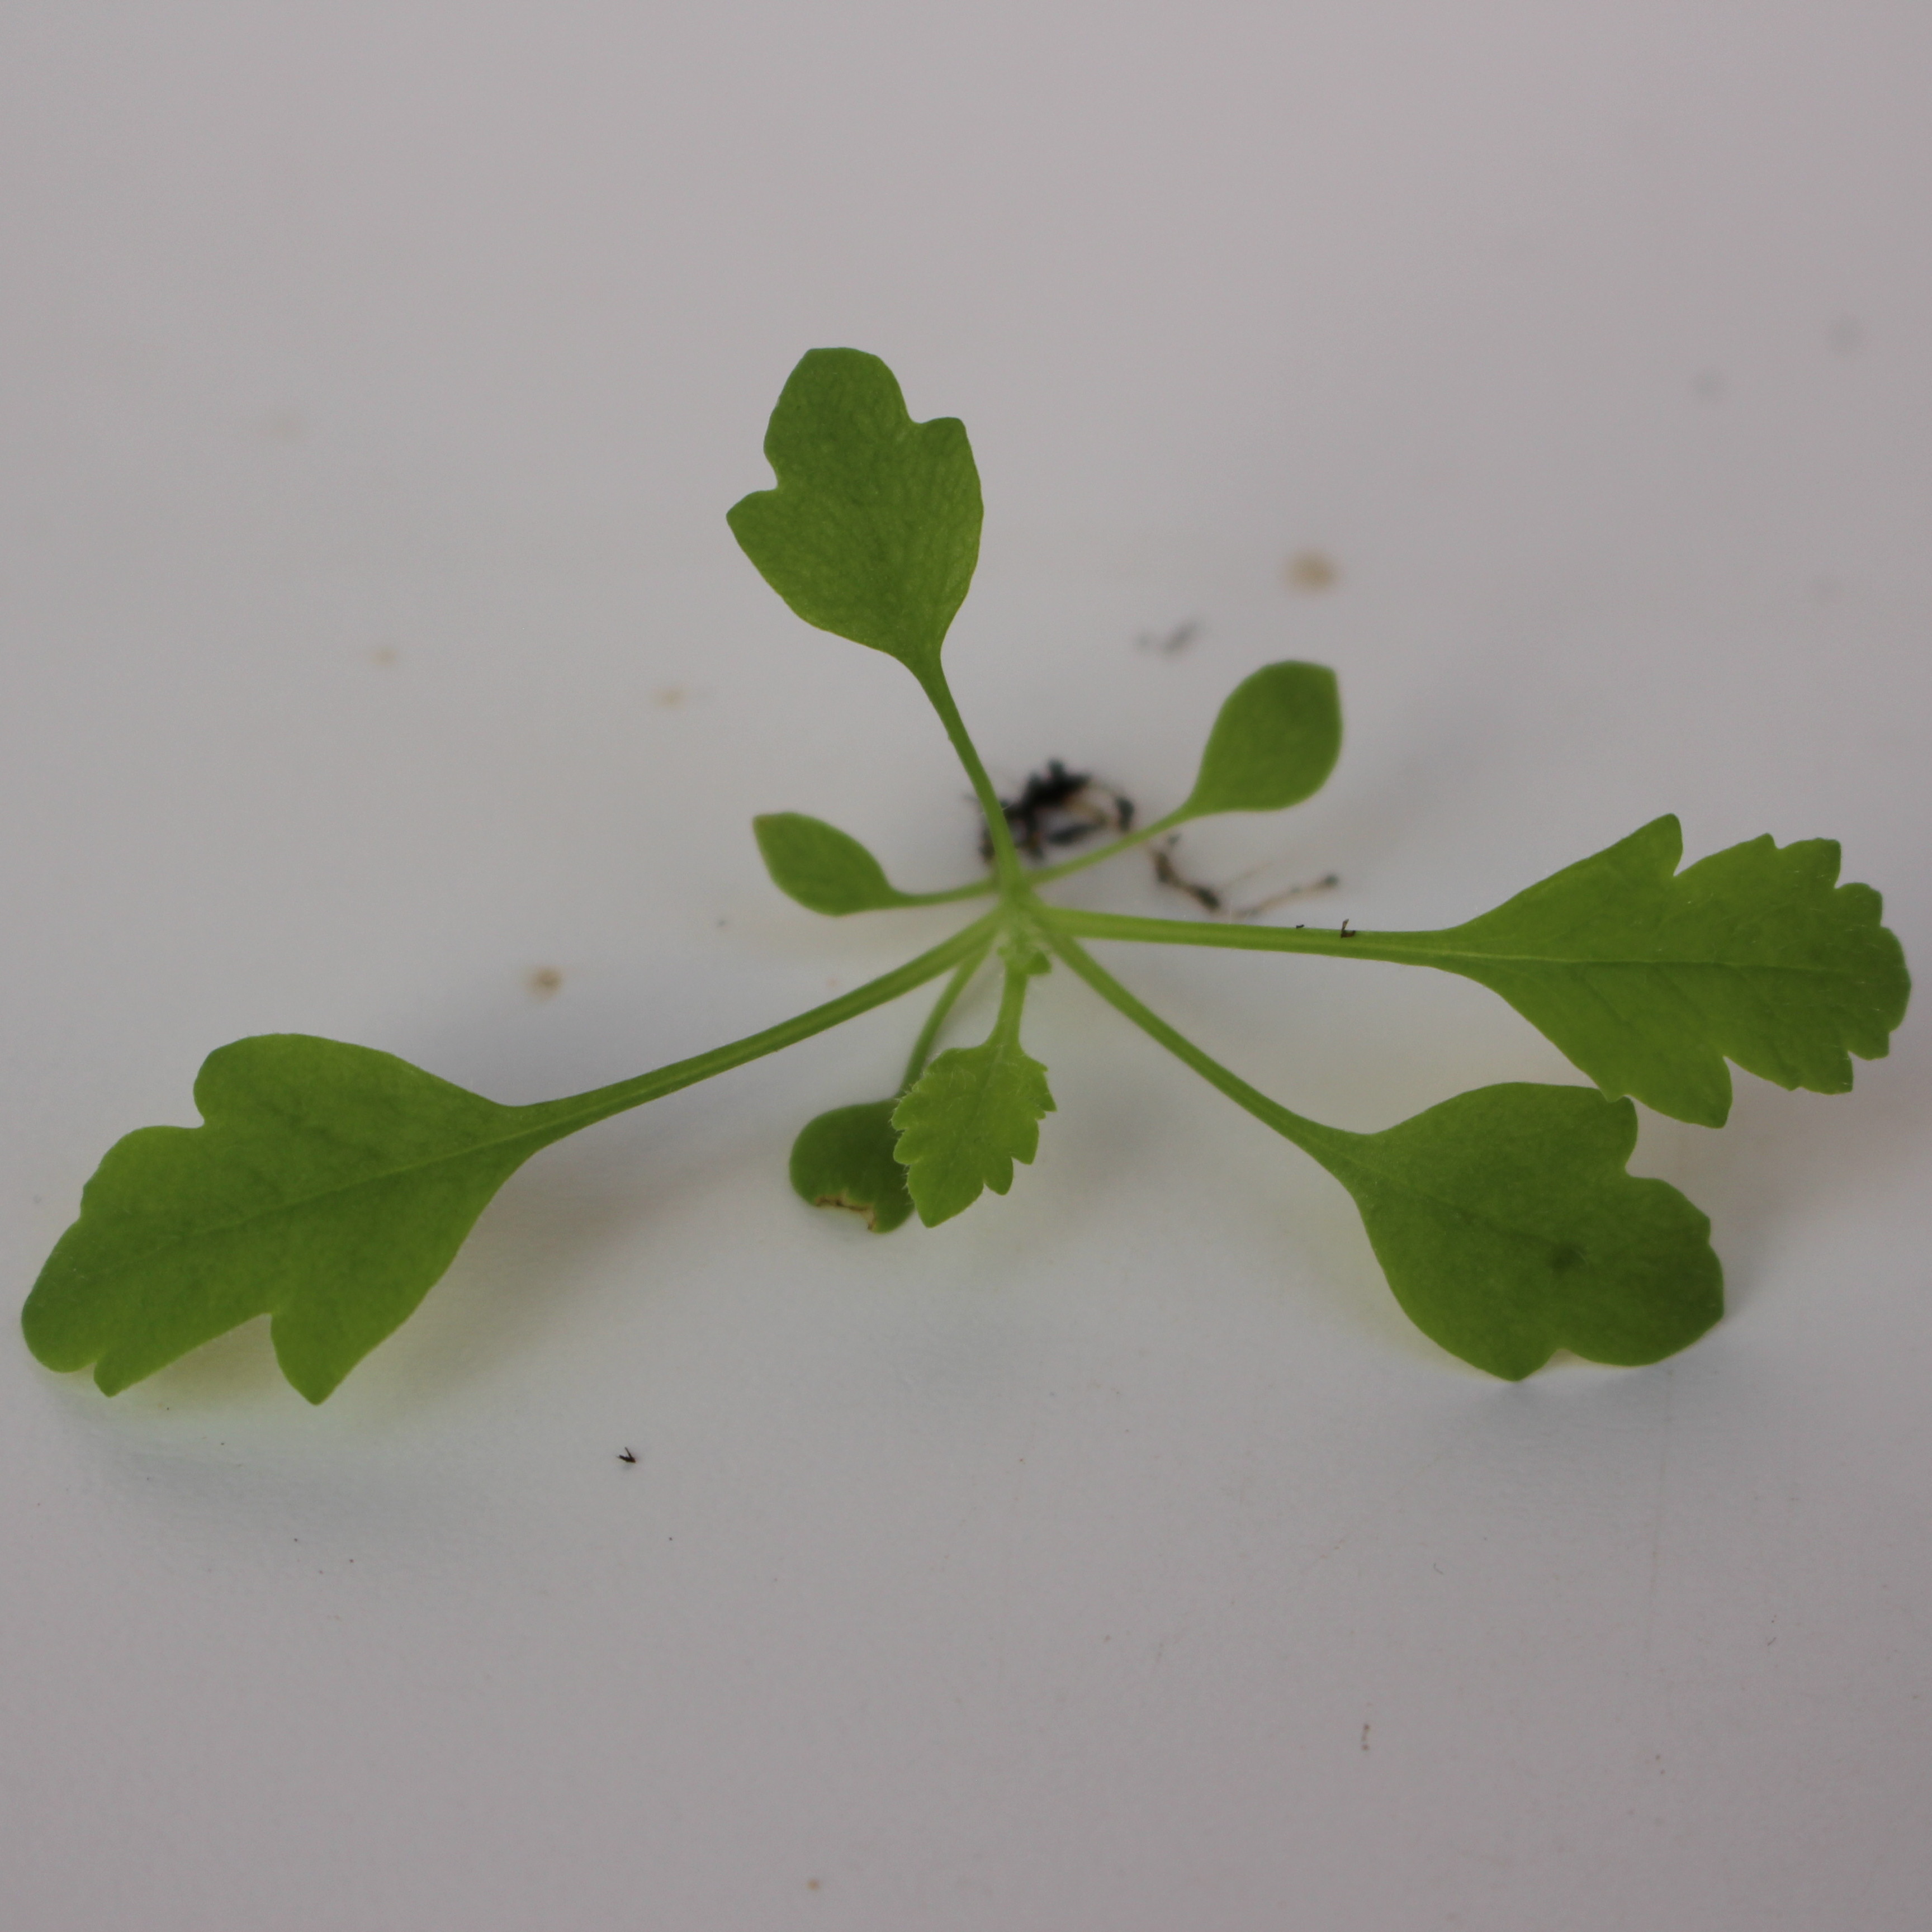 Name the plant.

Papaver rhoeas
